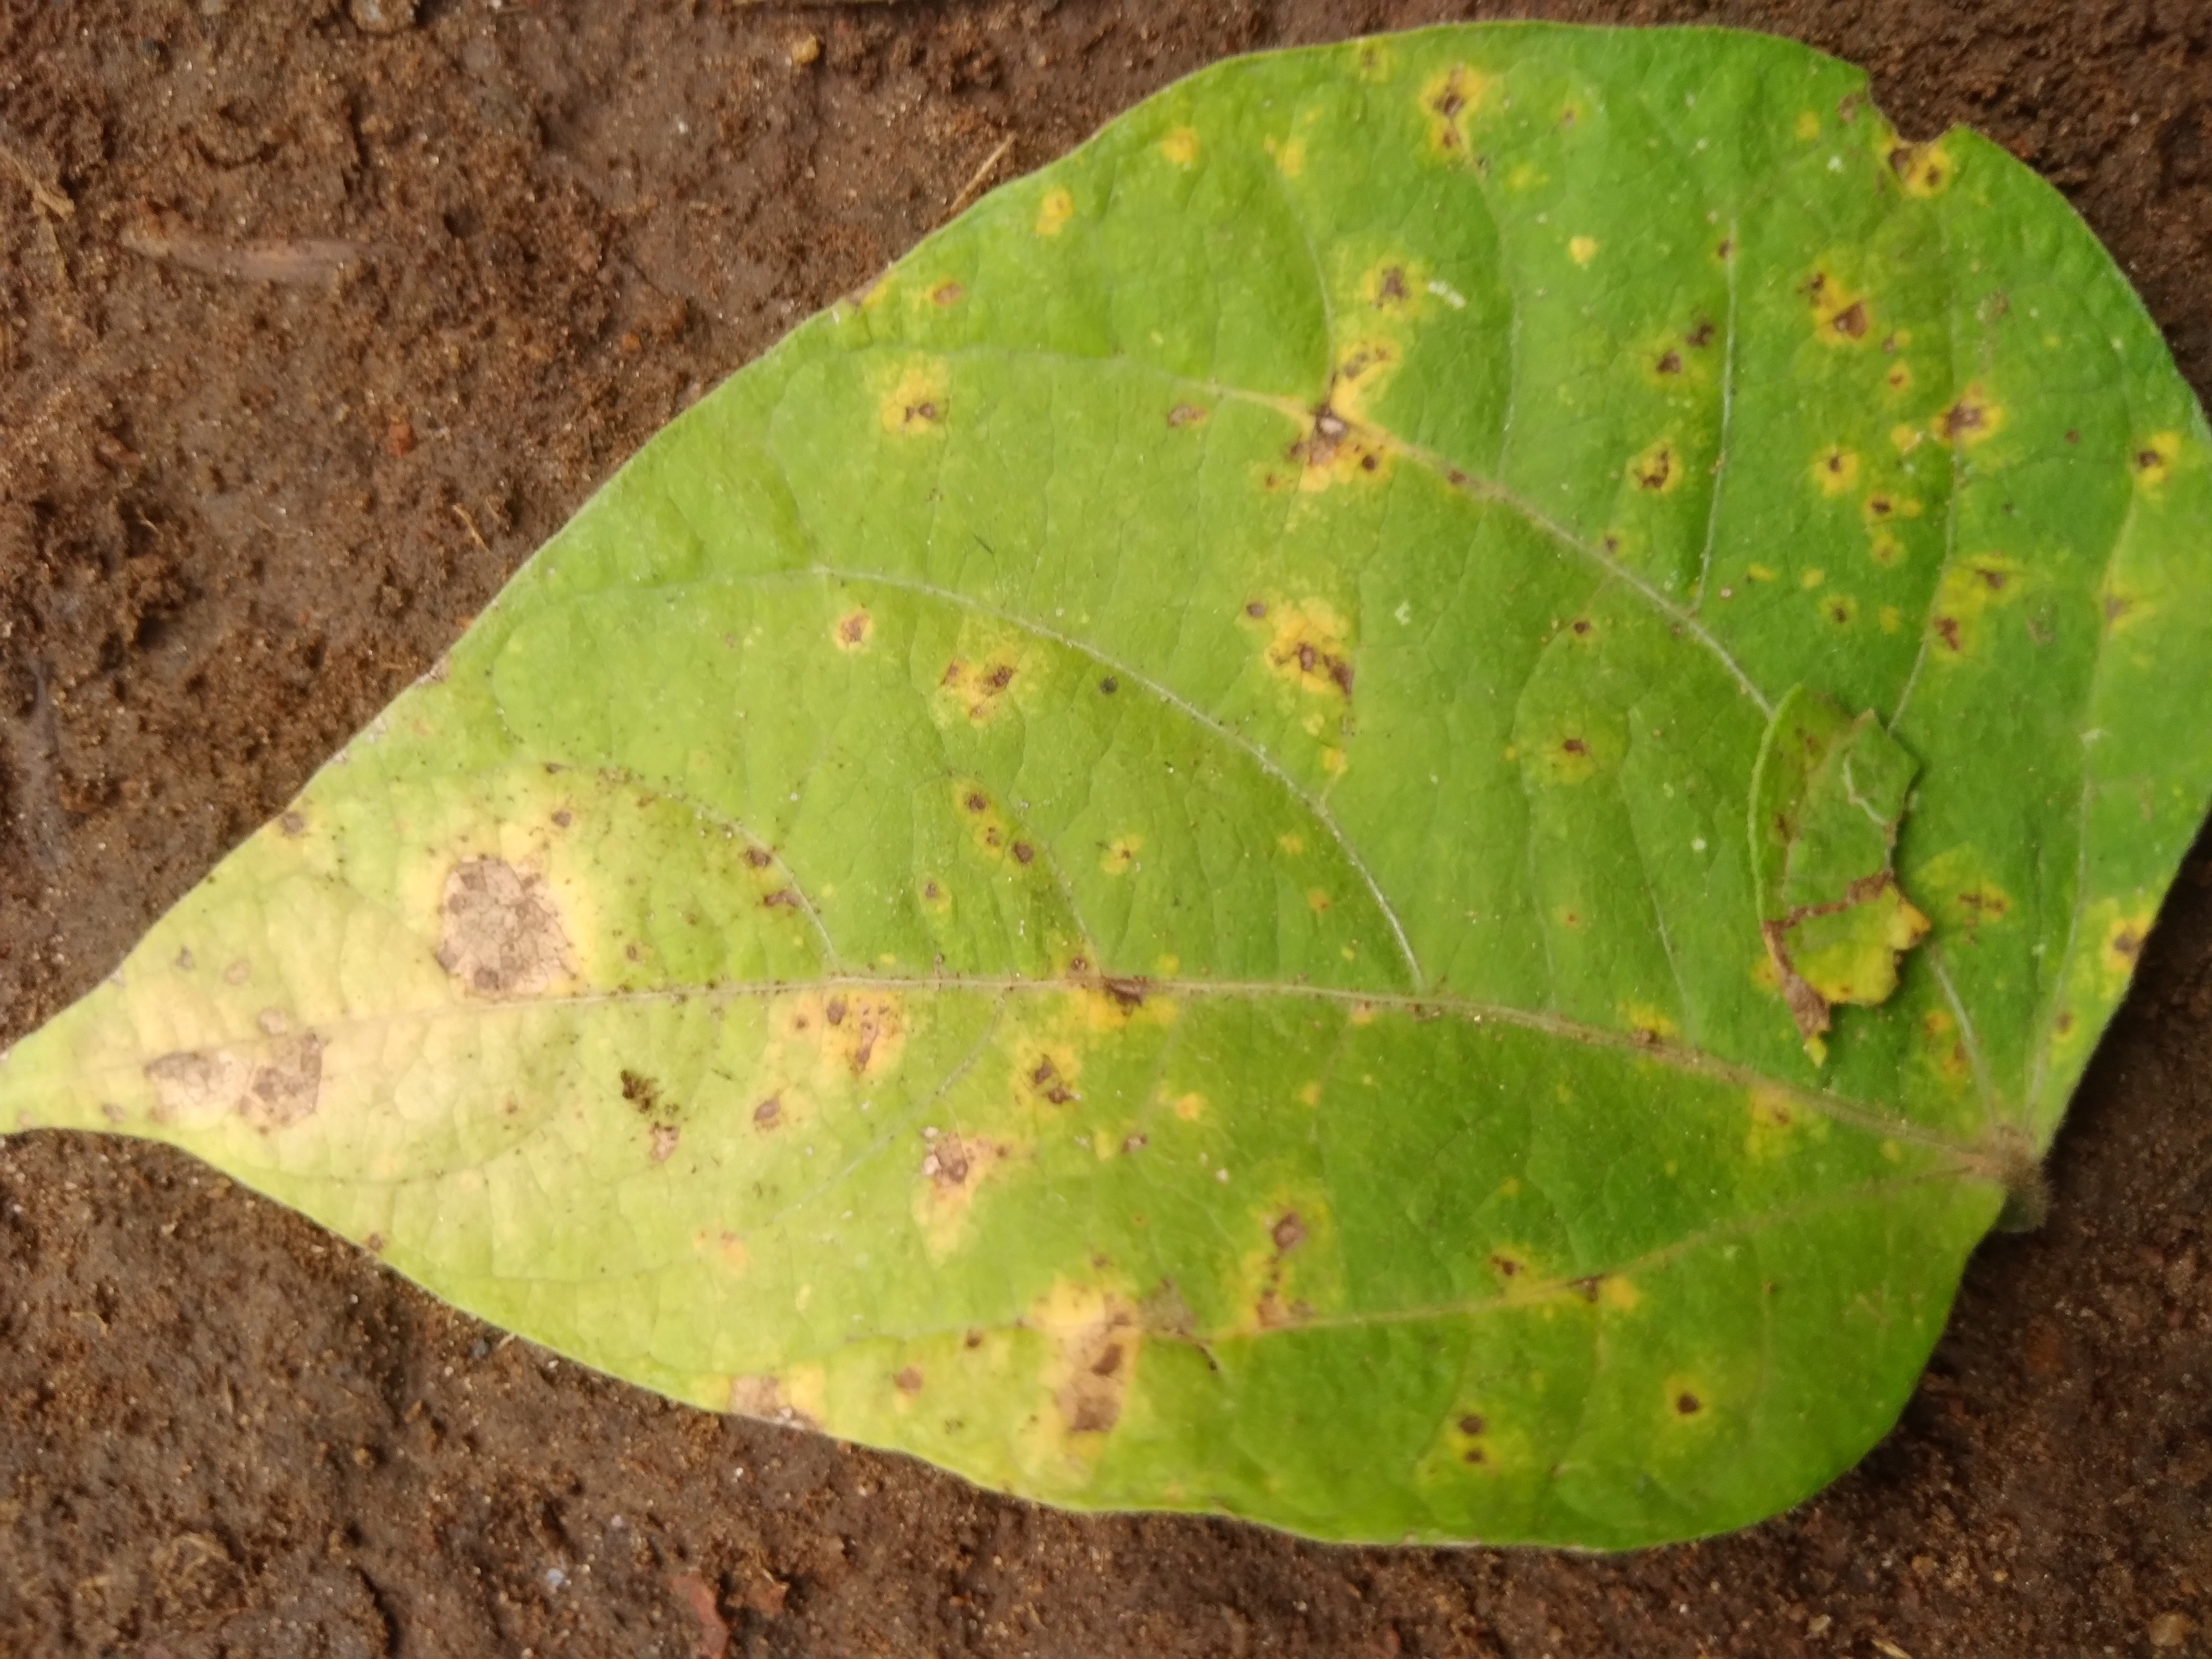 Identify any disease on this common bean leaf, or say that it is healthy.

rust
